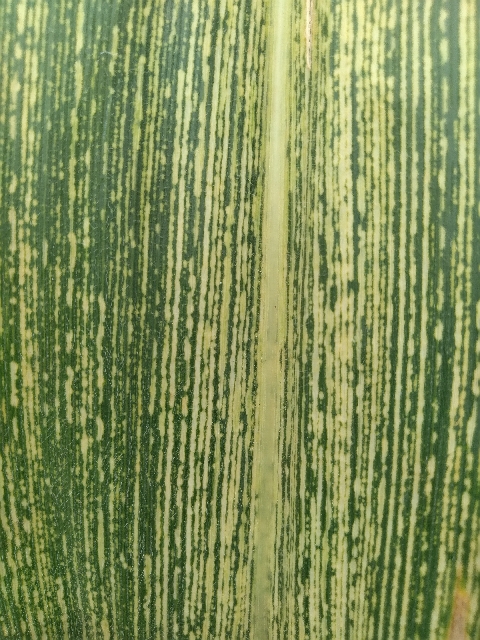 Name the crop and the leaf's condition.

maize, maize streak virus
